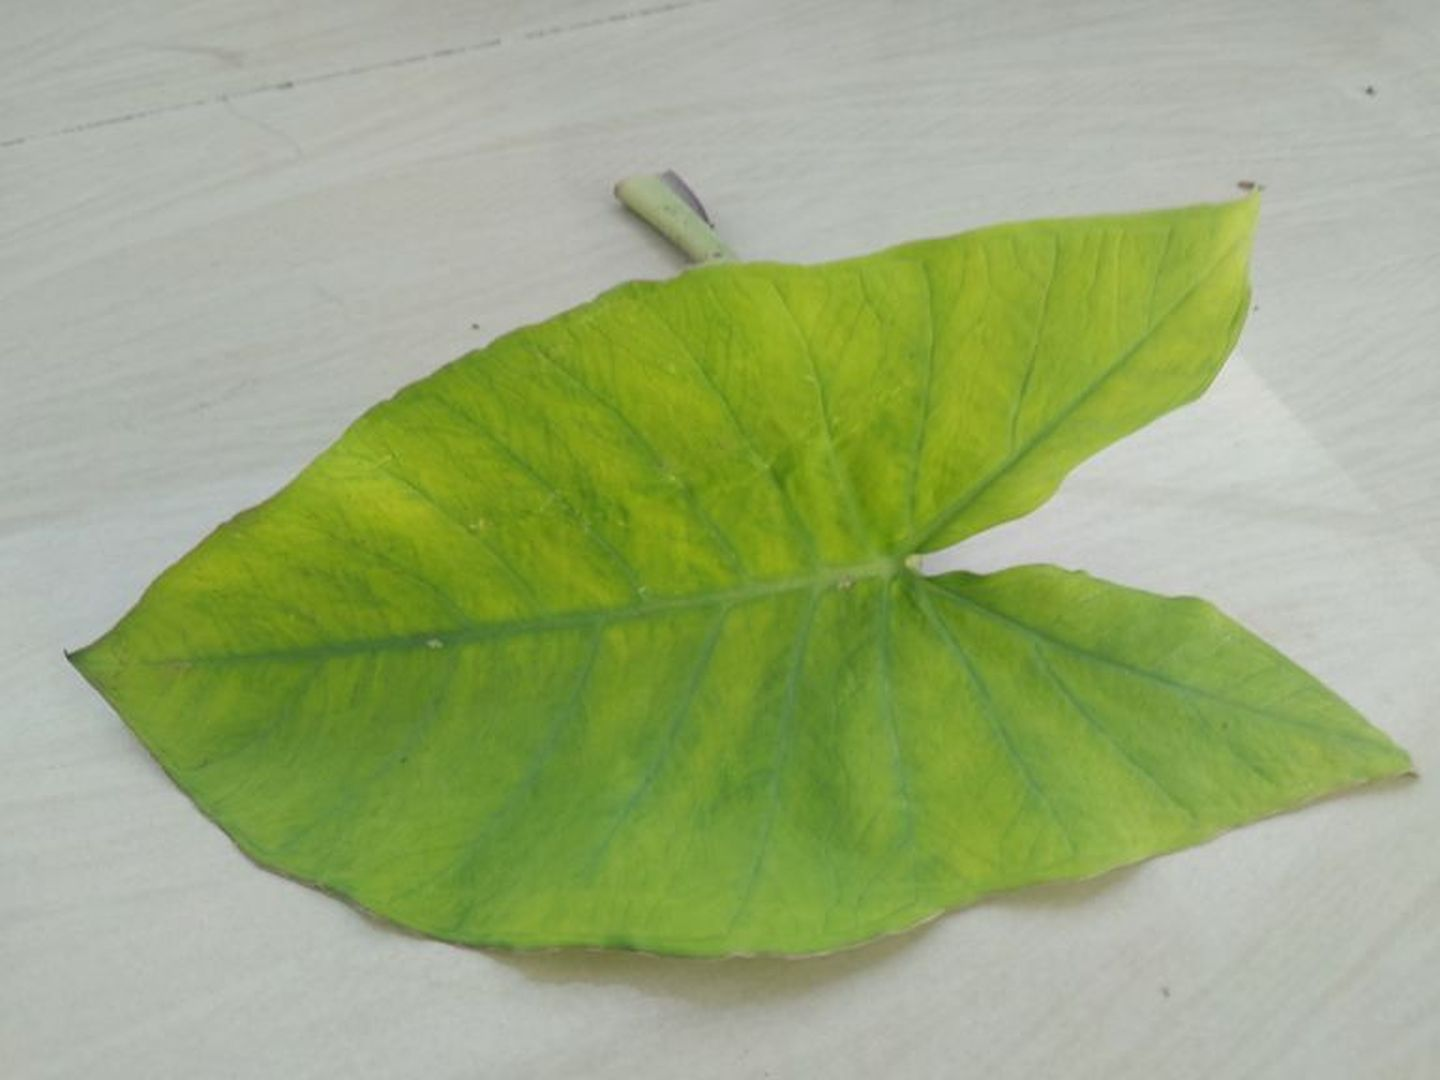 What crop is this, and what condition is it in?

taro, mosaic
